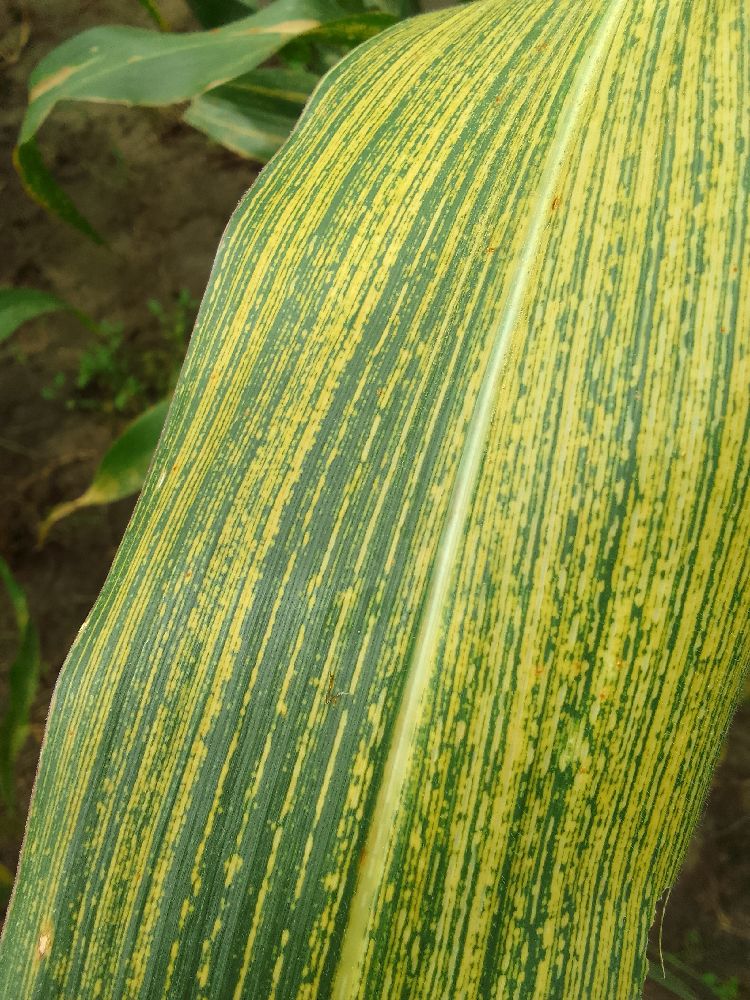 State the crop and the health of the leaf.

maize, maize streak virus
